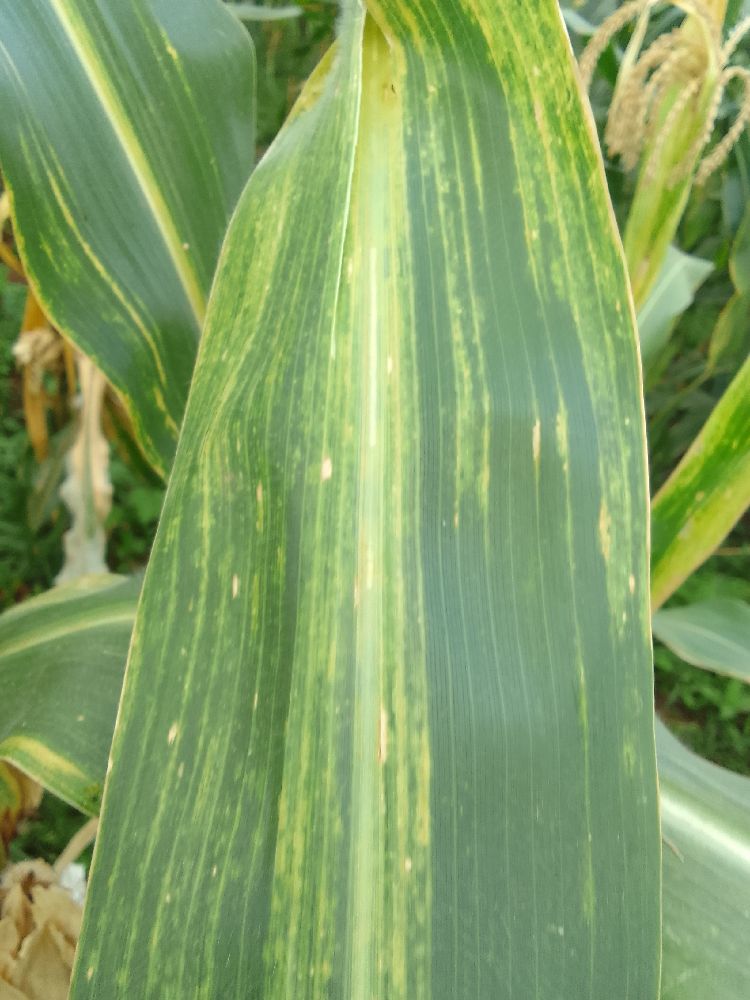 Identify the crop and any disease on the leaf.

maize, maize lethal necrosis
